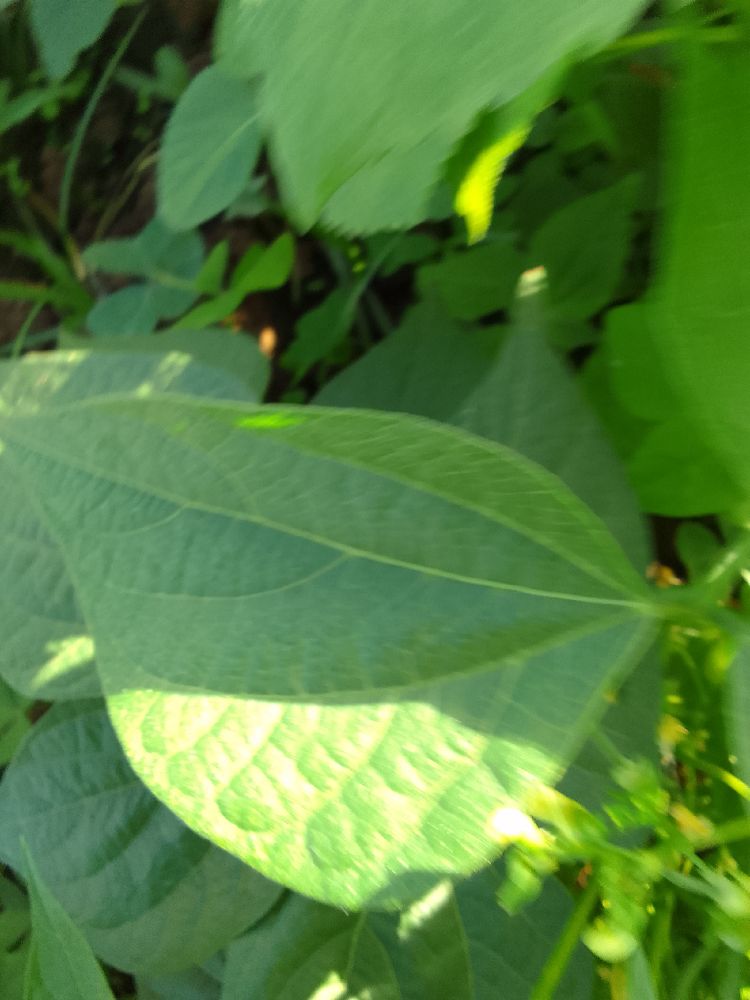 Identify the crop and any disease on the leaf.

common bean, healthy
